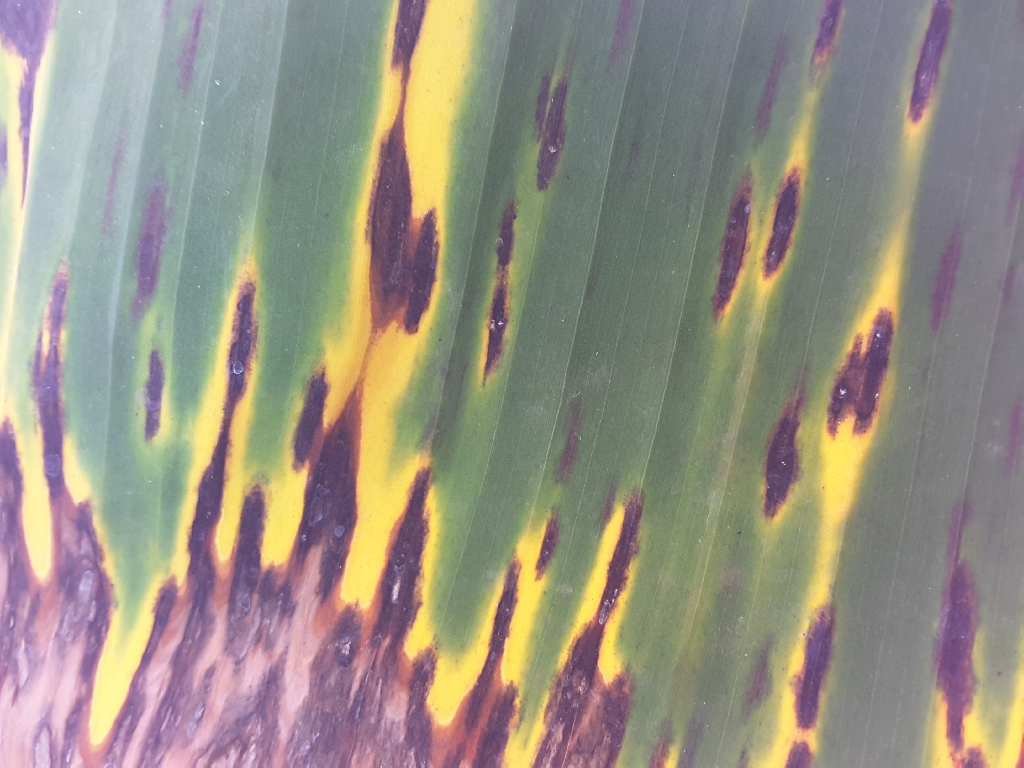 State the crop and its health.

banana, black sigatoka
